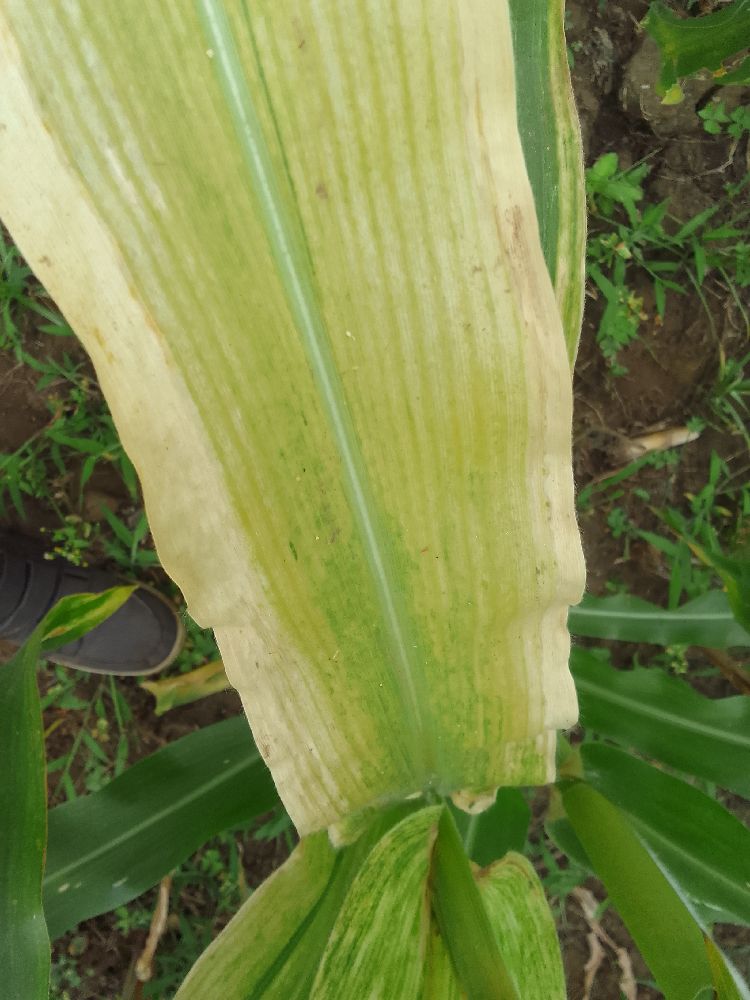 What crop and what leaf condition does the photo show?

maize, maize lethal necrosis
